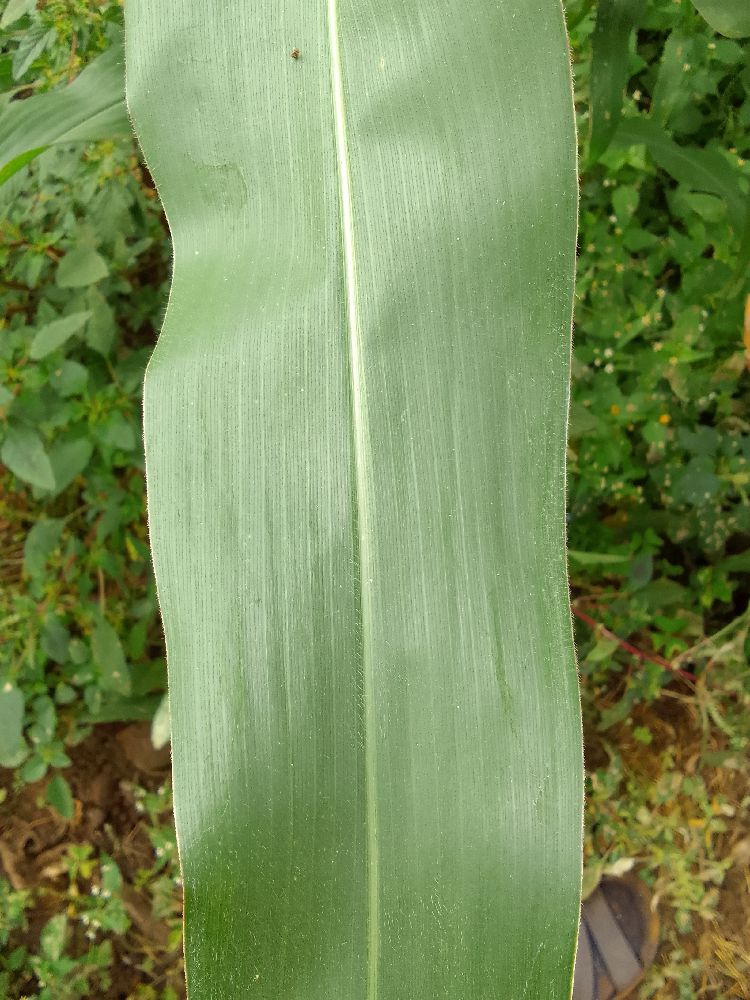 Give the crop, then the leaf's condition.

maize, healthy
